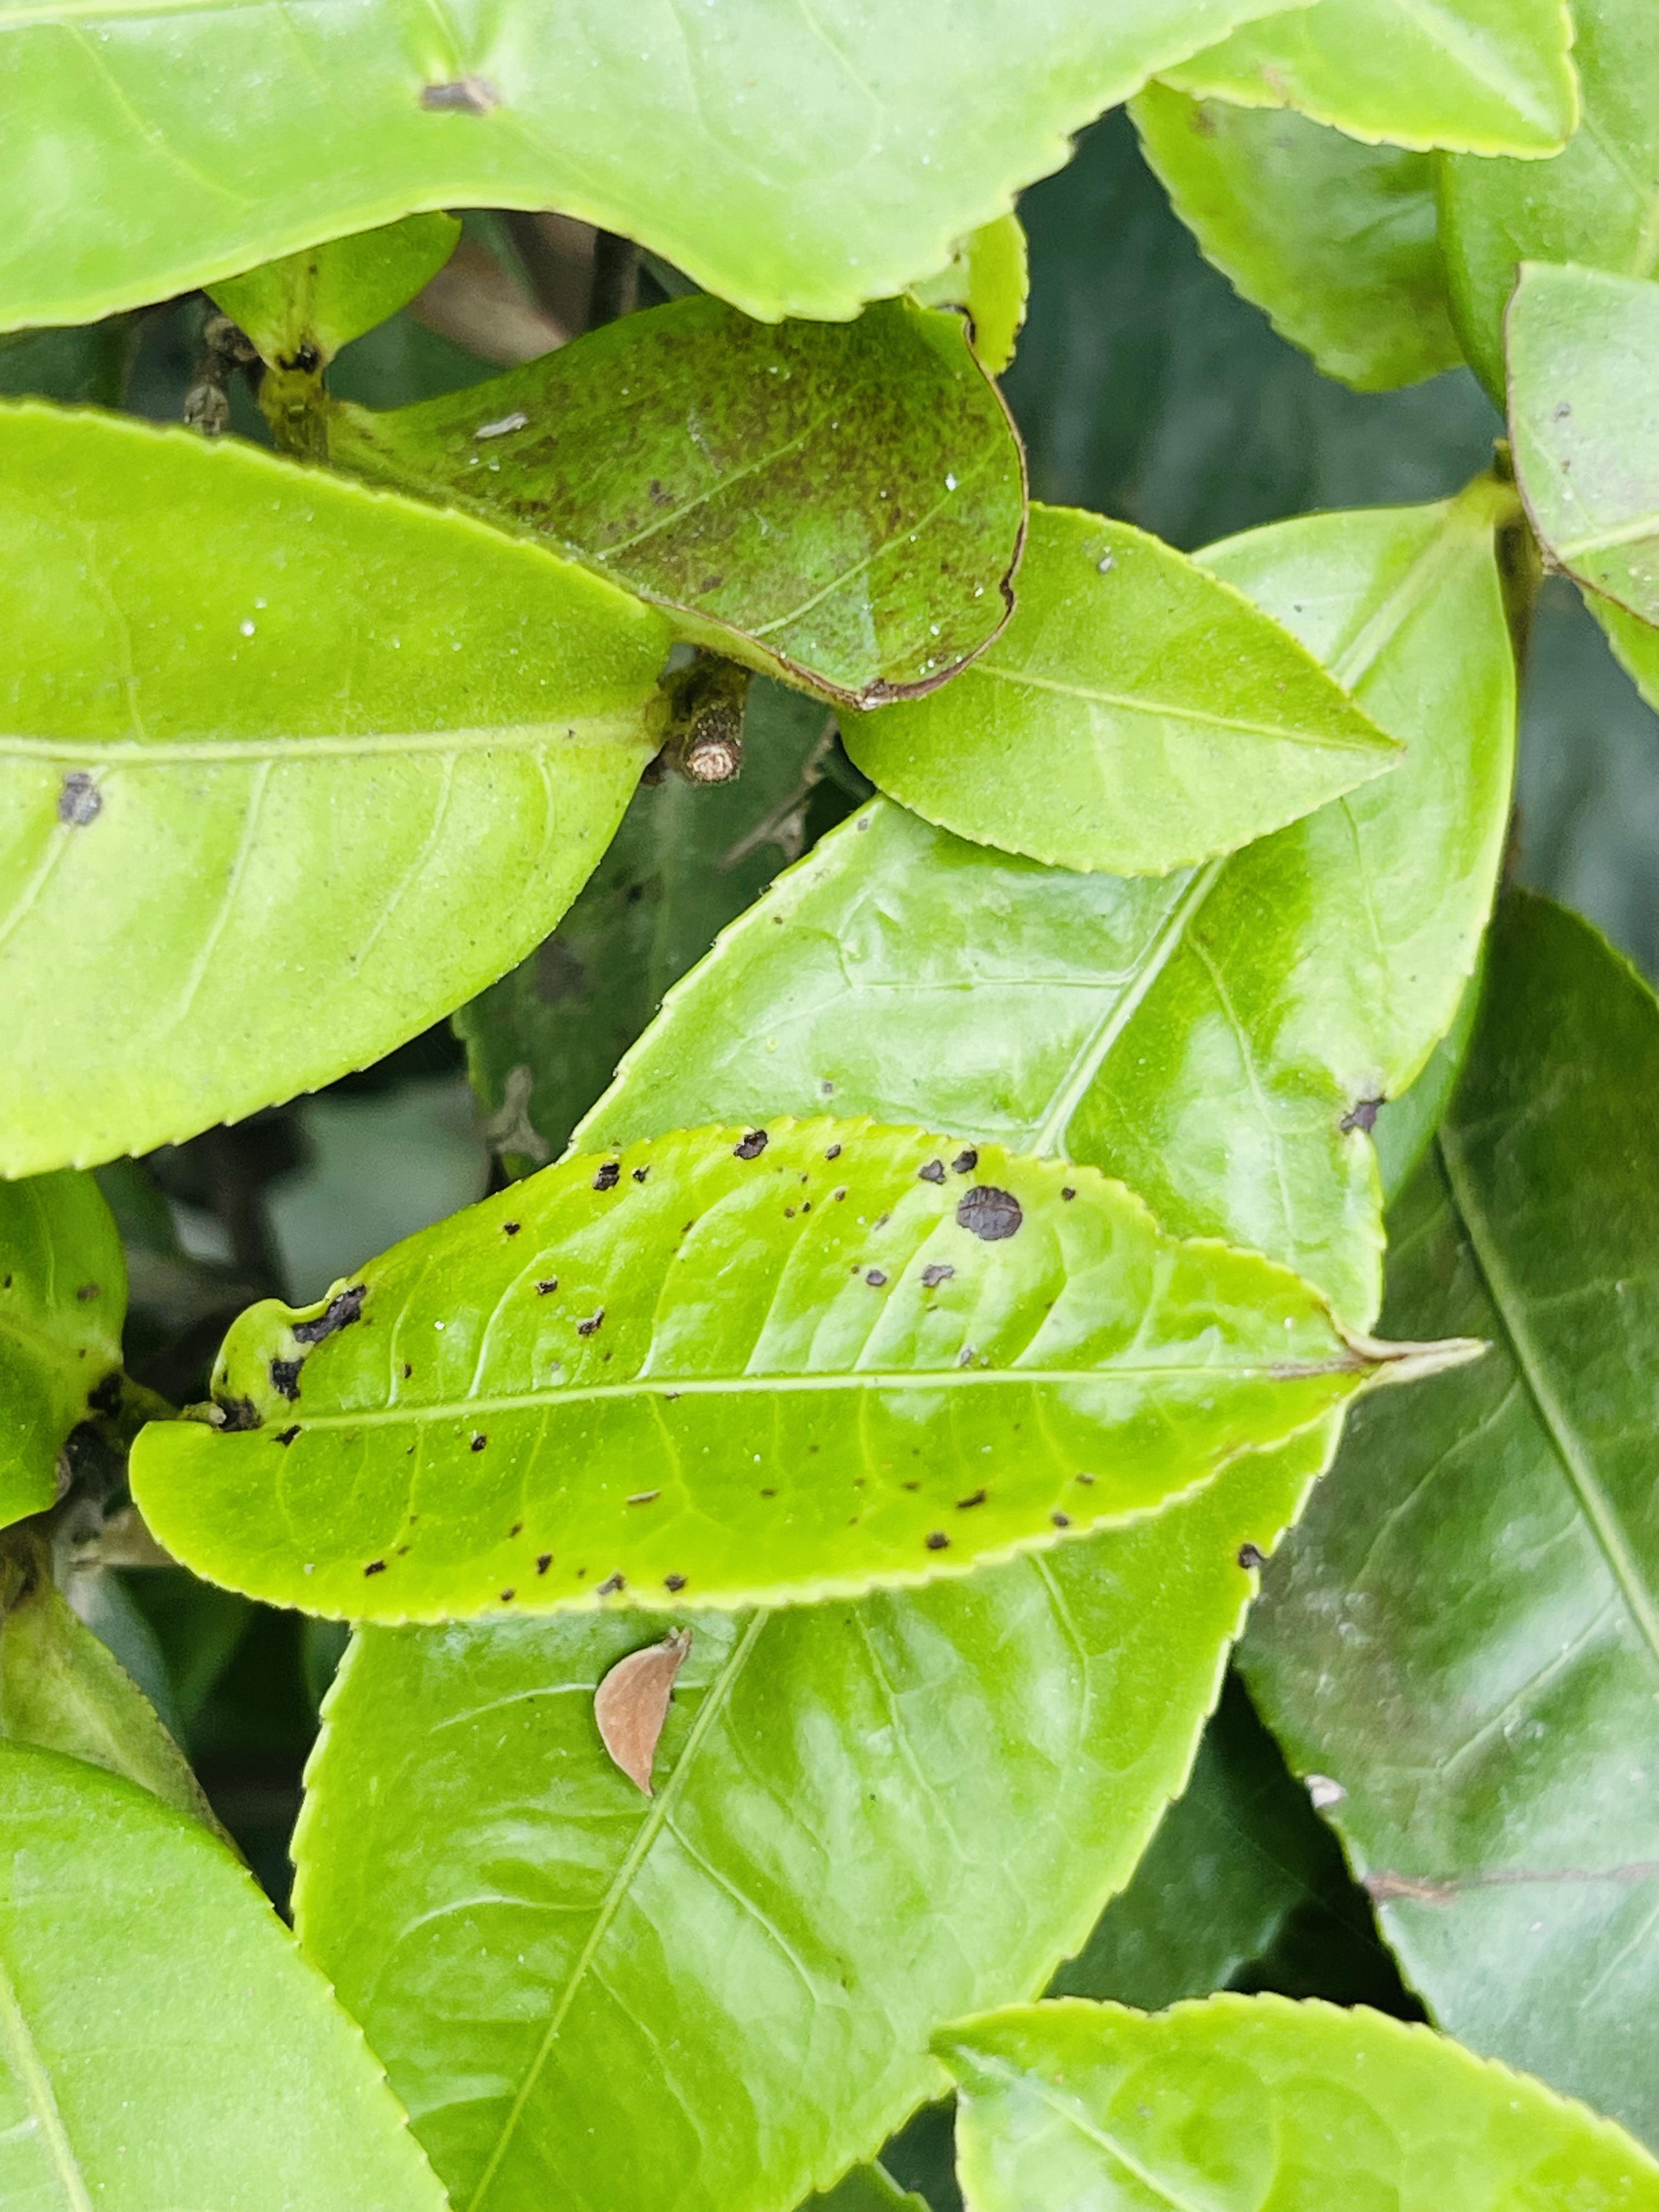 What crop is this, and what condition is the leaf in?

tea, helopeltis
